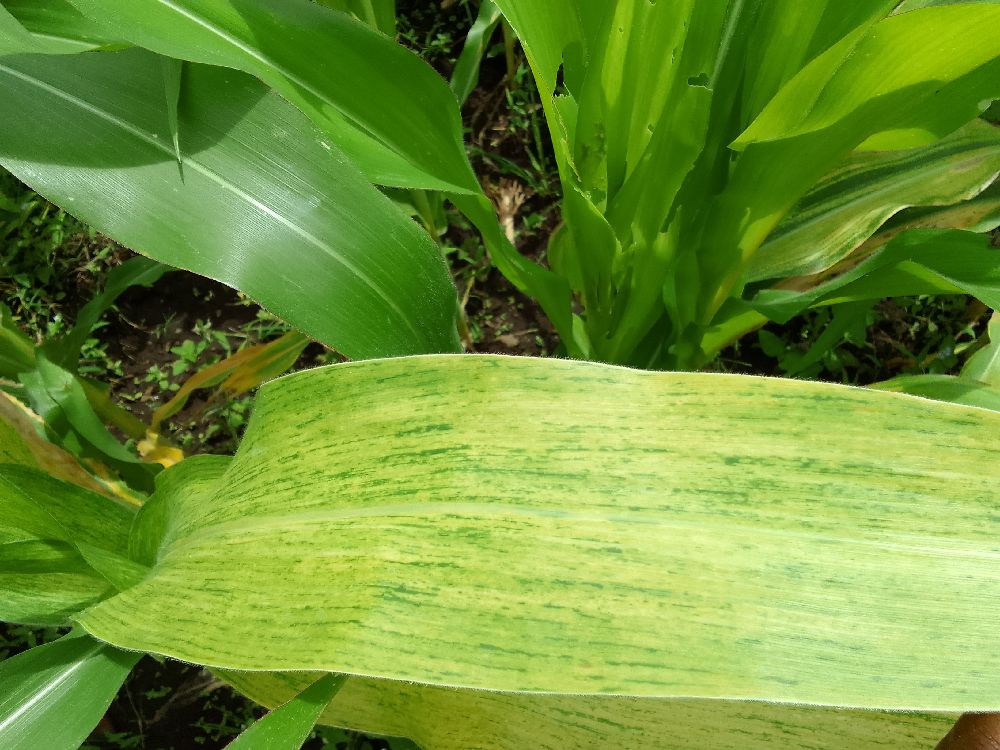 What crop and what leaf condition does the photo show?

maize, maize lethal necrosis
